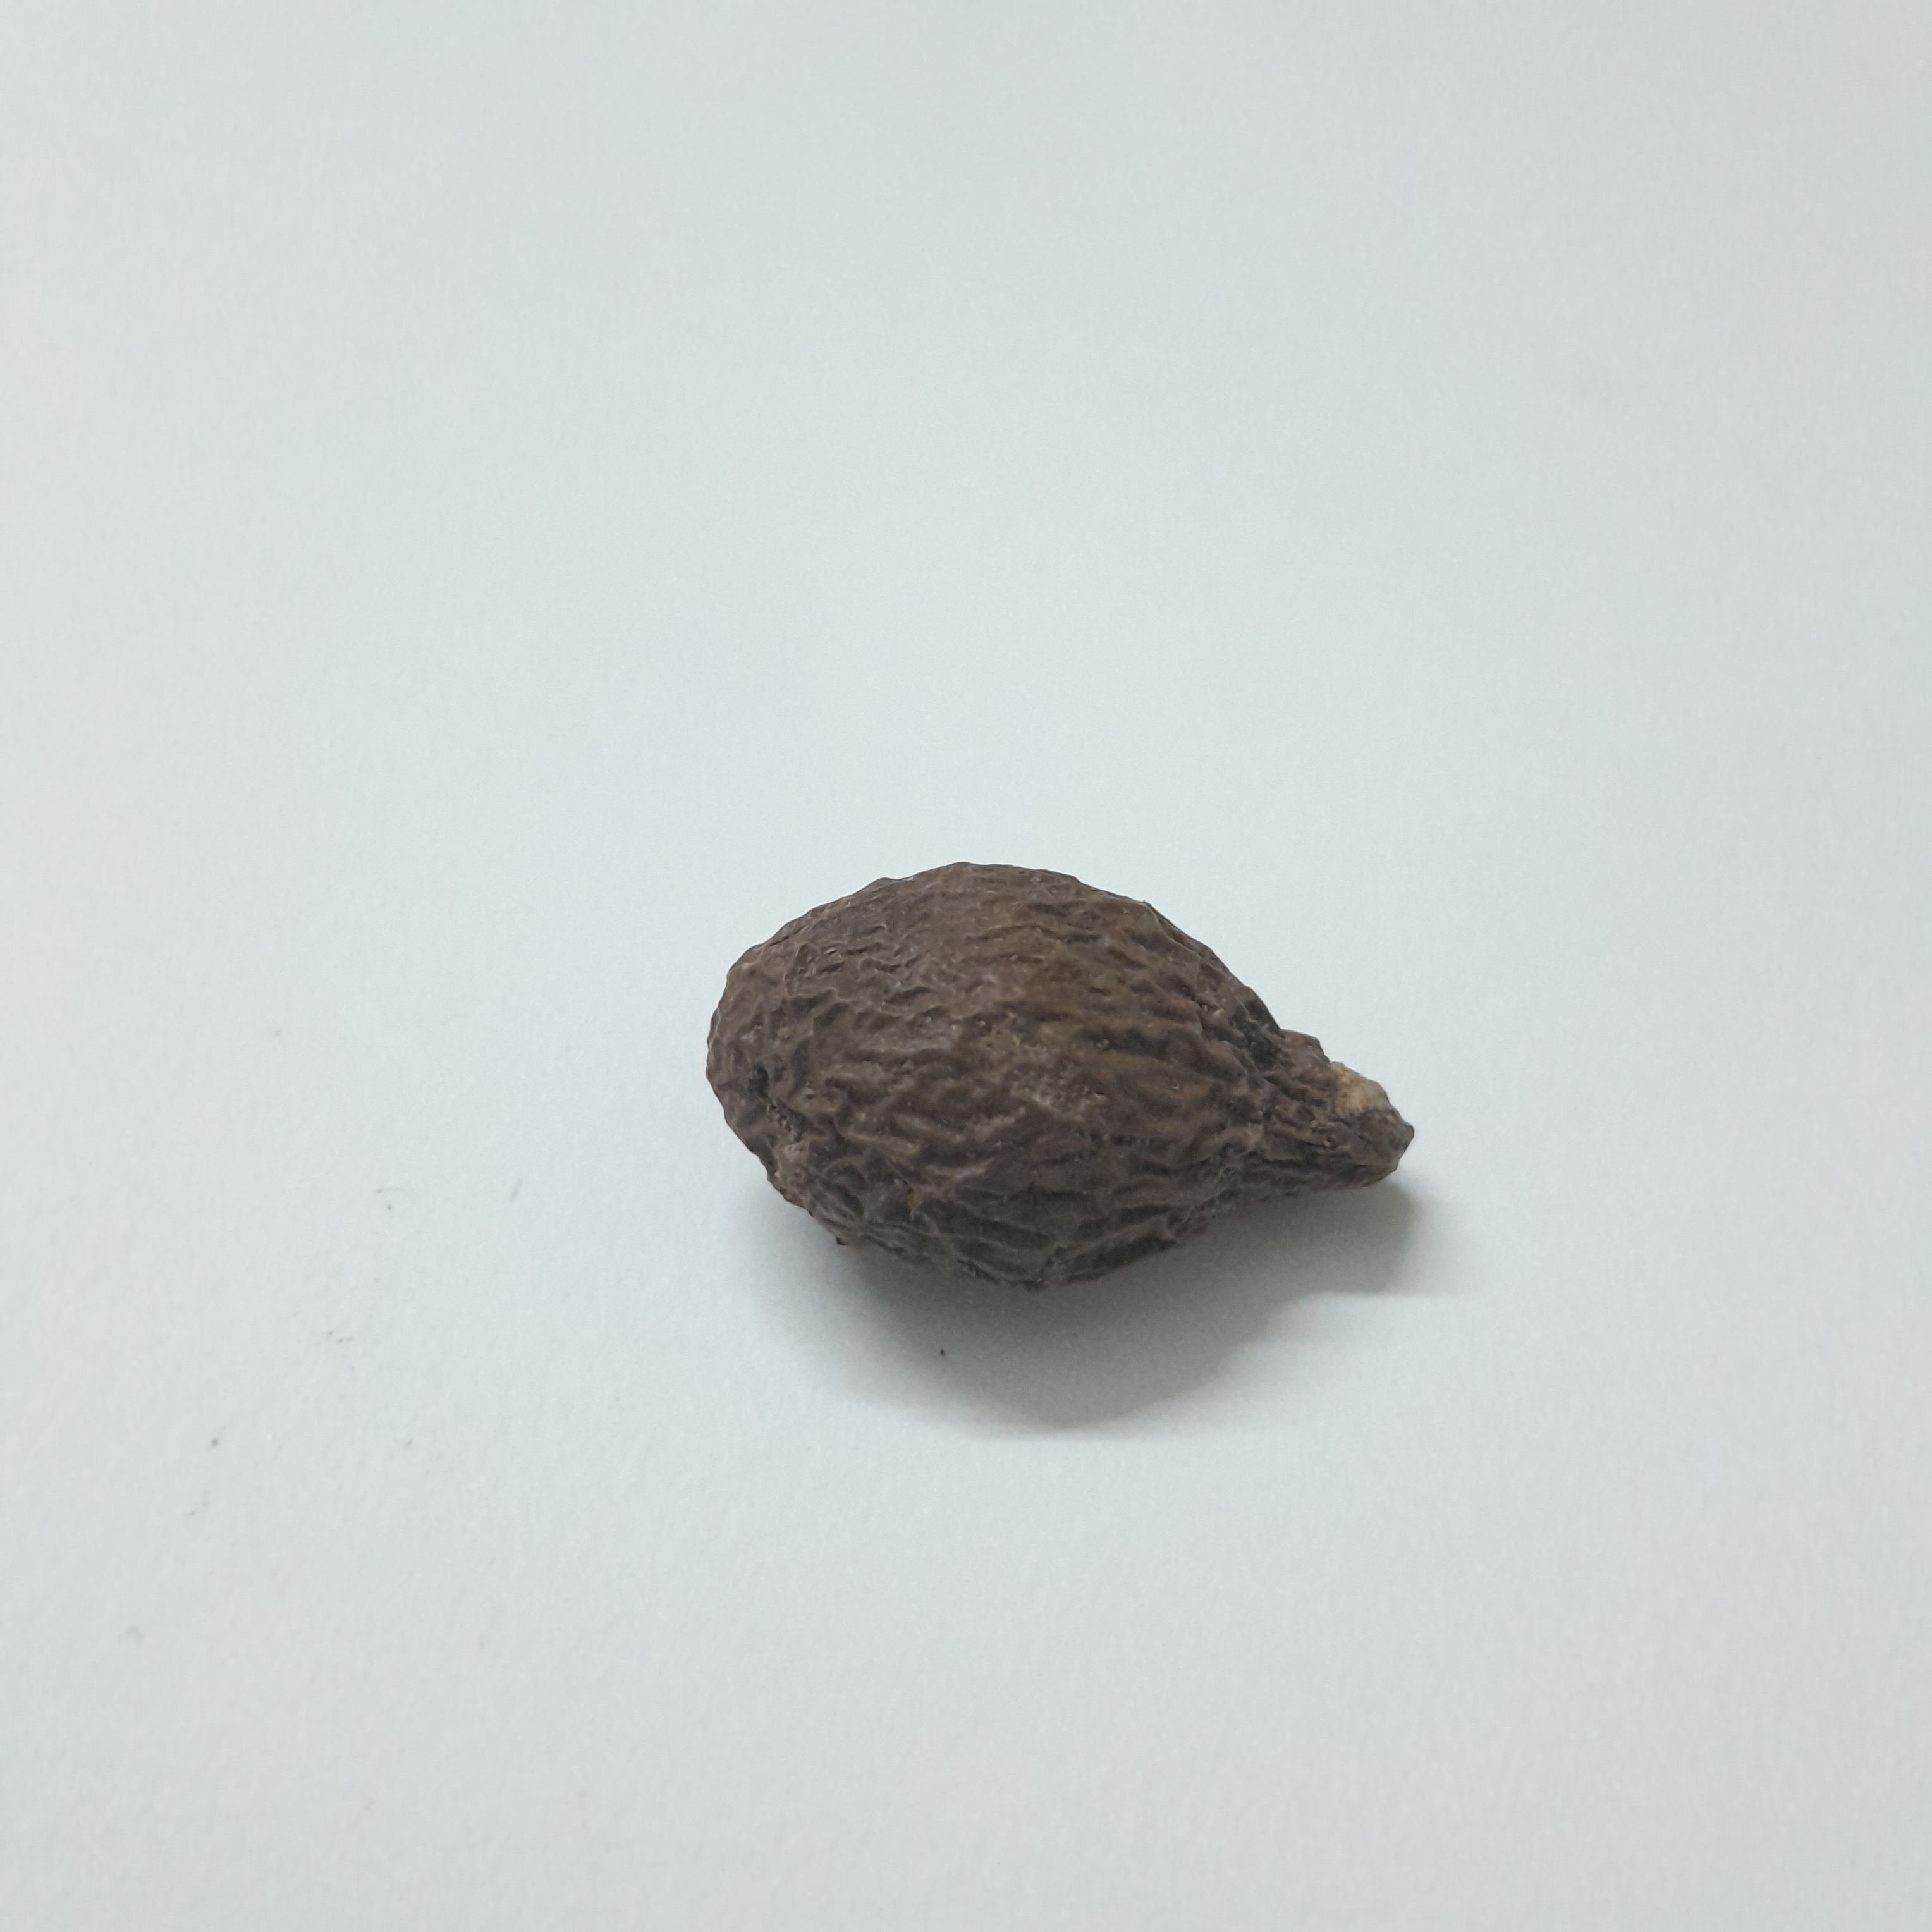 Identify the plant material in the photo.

niranjanphal
